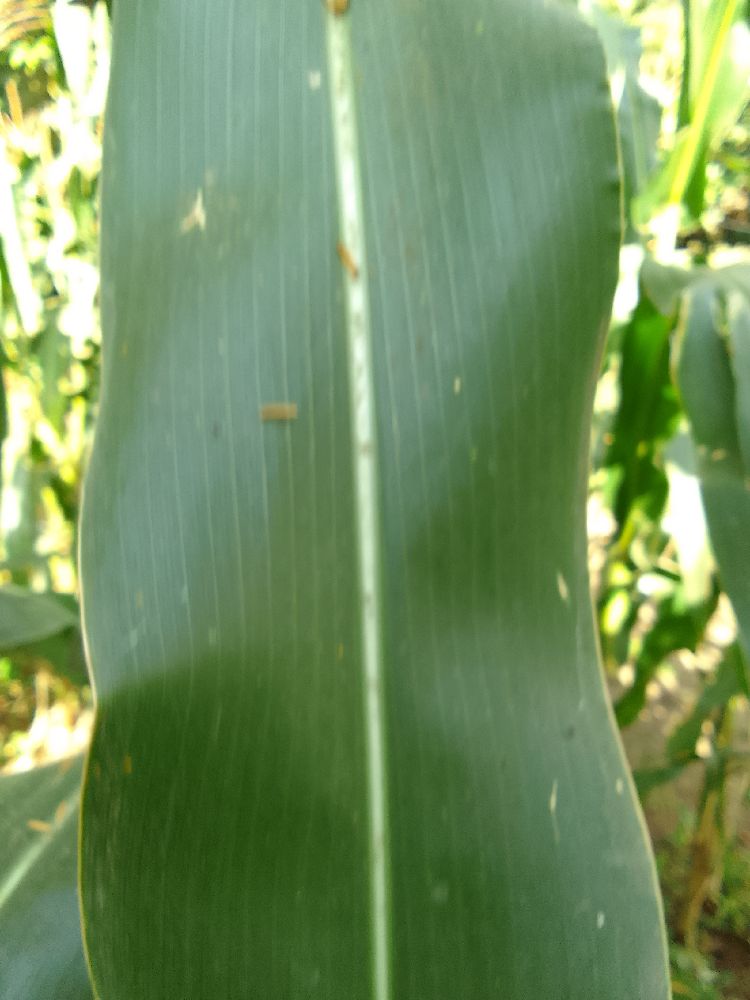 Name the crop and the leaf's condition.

maize, healthy
